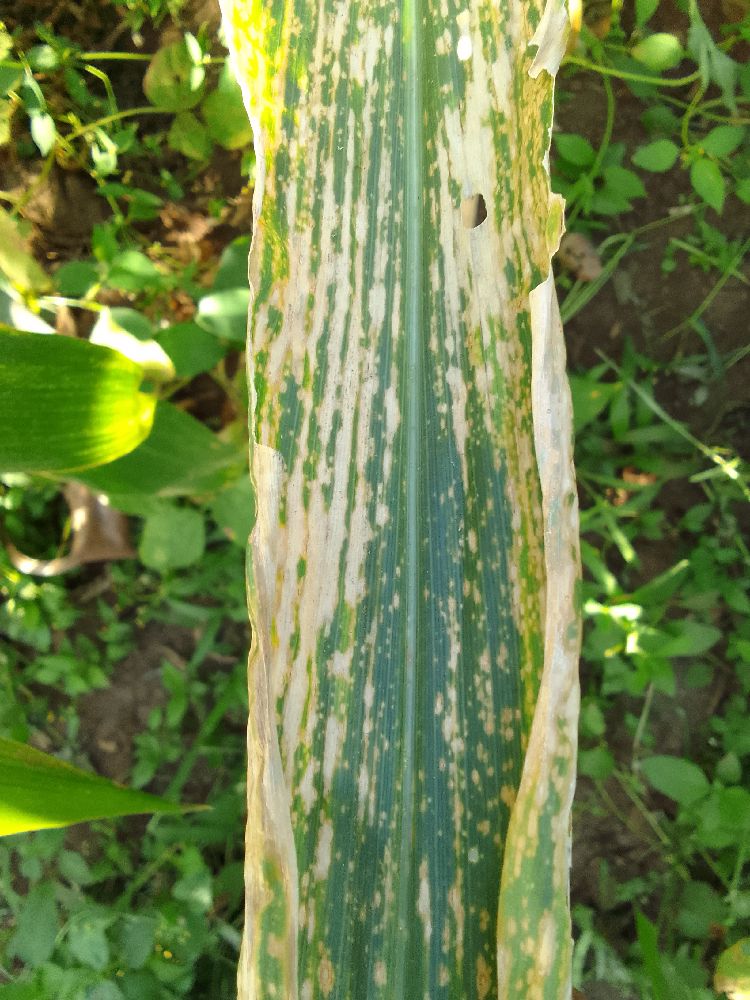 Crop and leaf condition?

maize, maize lethal necrosis
